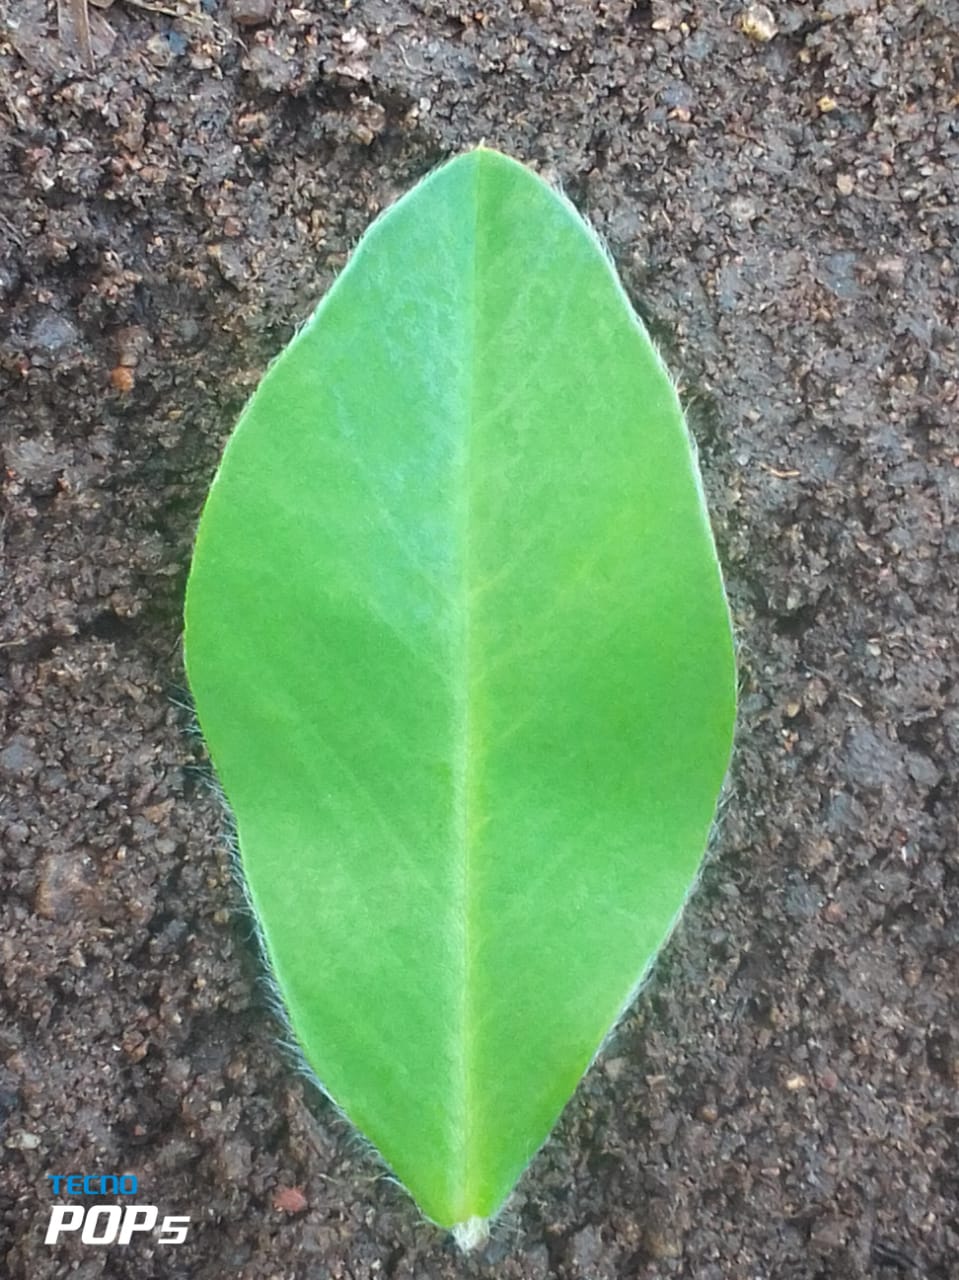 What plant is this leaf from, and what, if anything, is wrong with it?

peanut, healthy leaves
